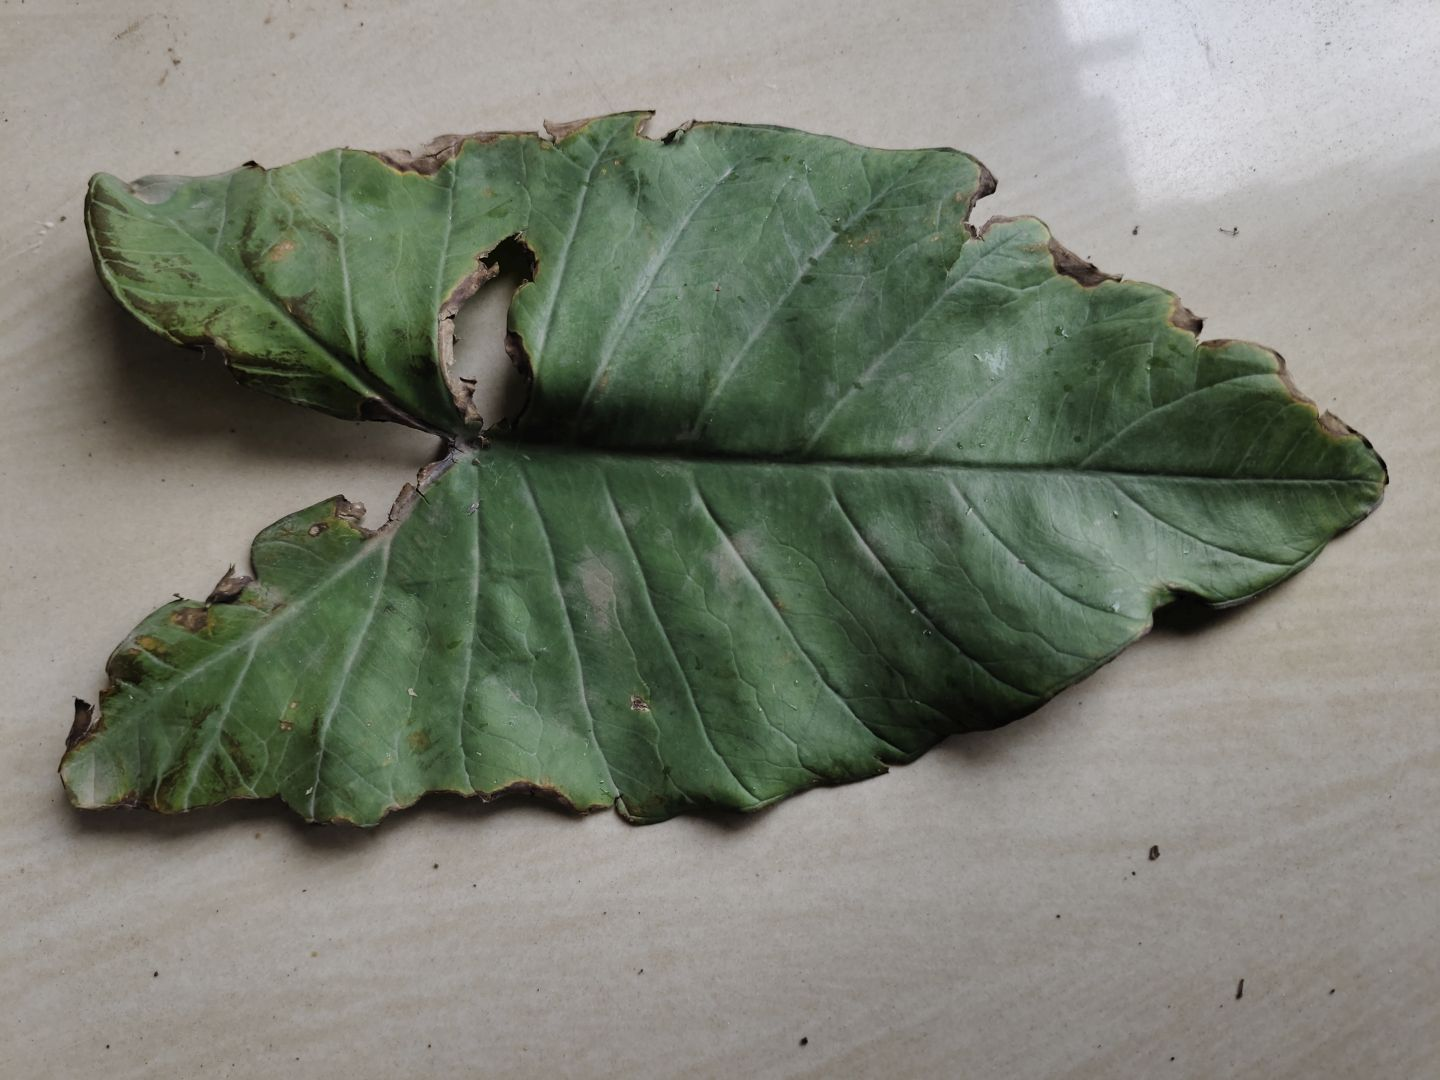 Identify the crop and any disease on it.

taro, leaf blight
